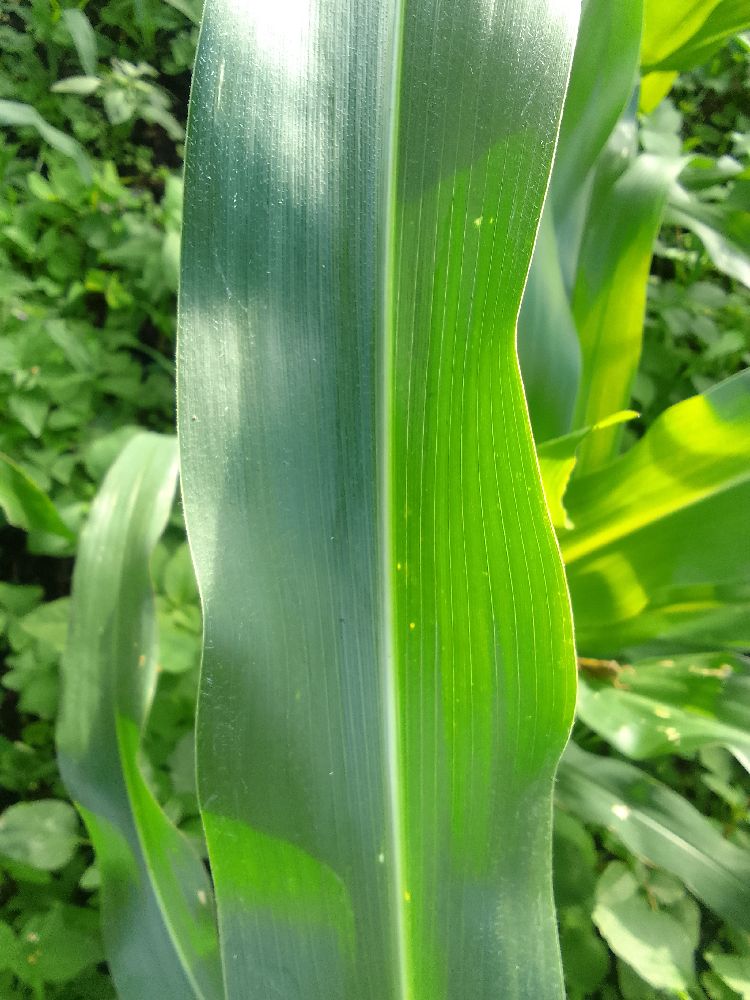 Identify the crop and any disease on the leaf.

maize, healthy
